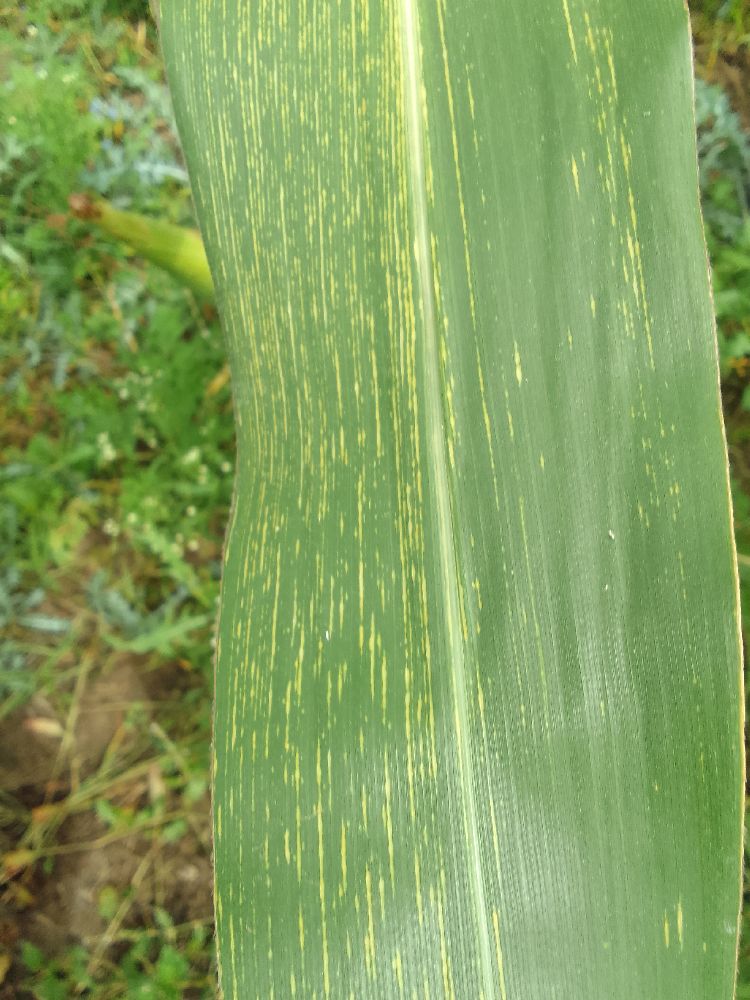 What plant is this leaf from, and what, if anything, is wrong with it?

maize, maize streak virus
